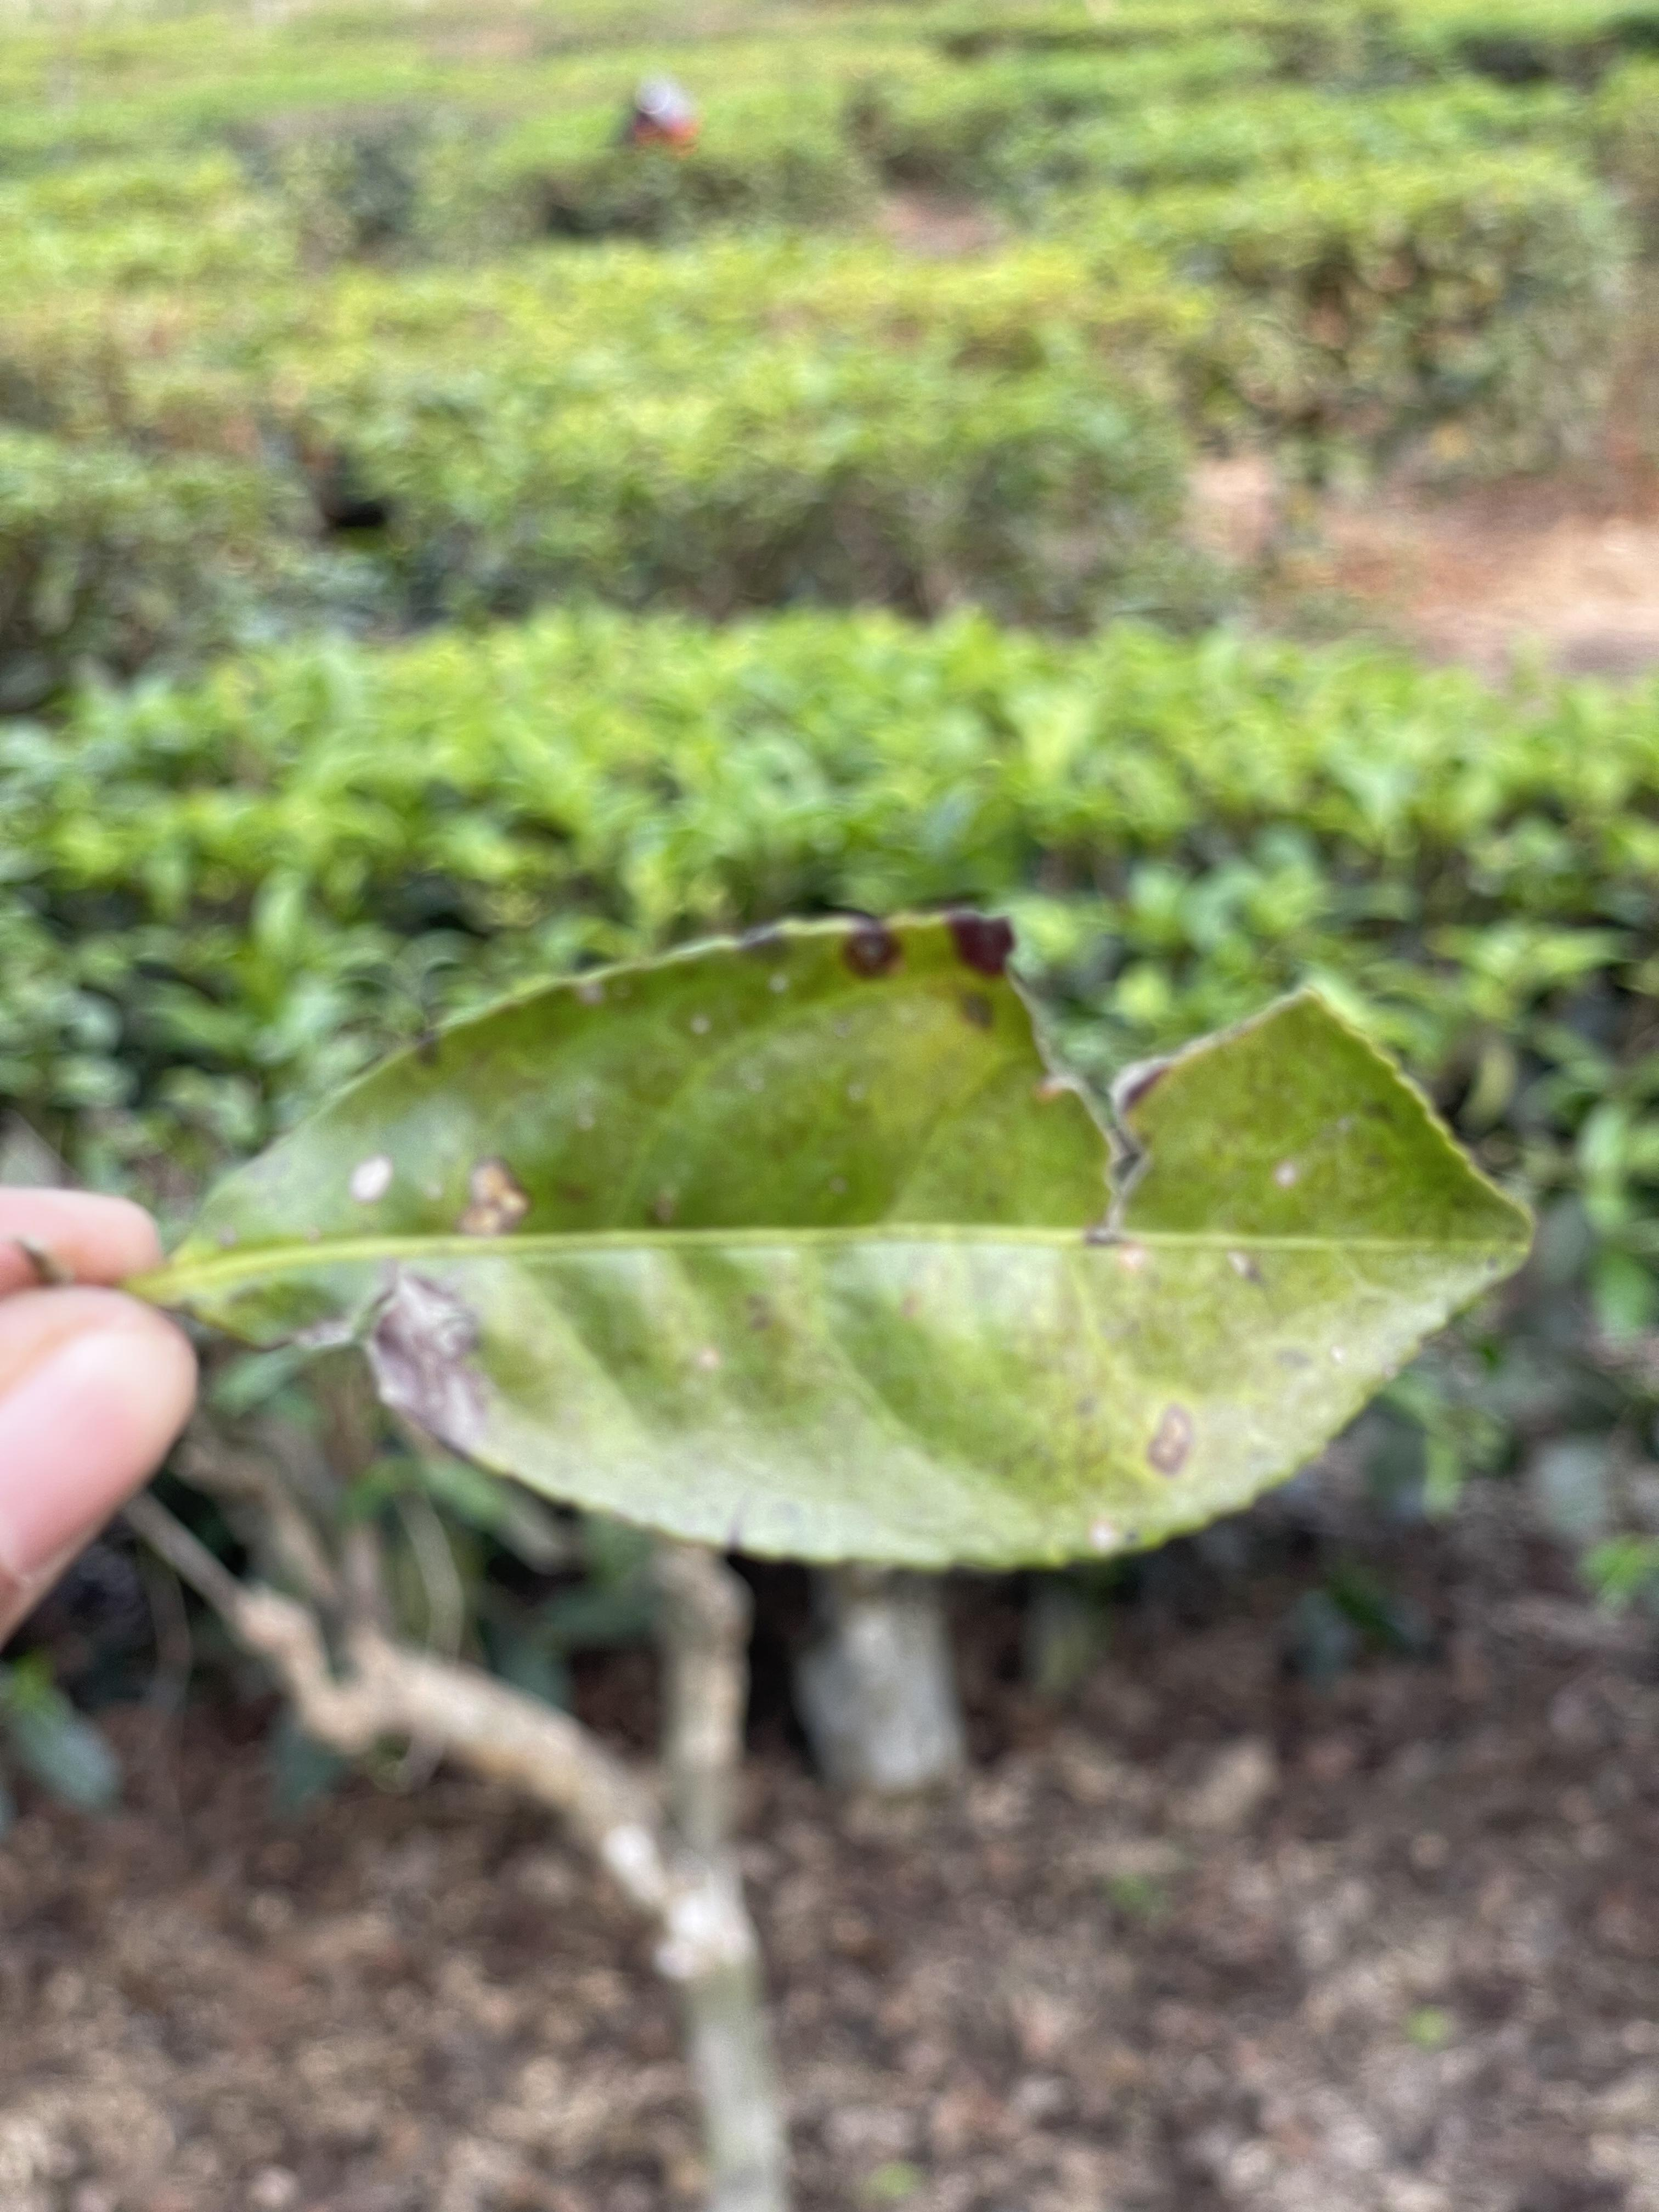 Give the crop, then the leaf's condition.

tea, red rust
